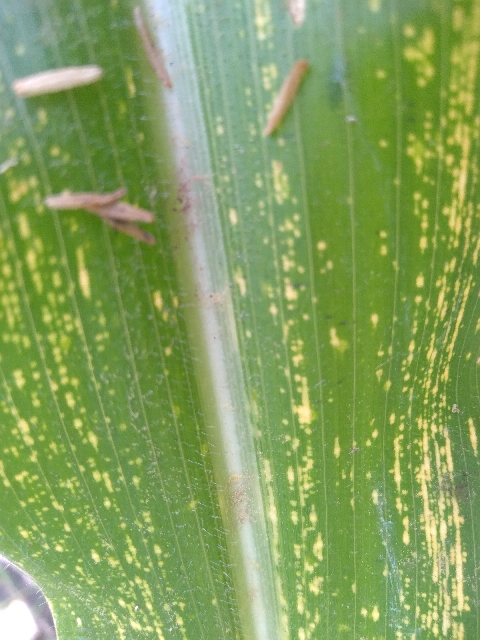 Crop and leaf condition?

maize, maize streak virus
